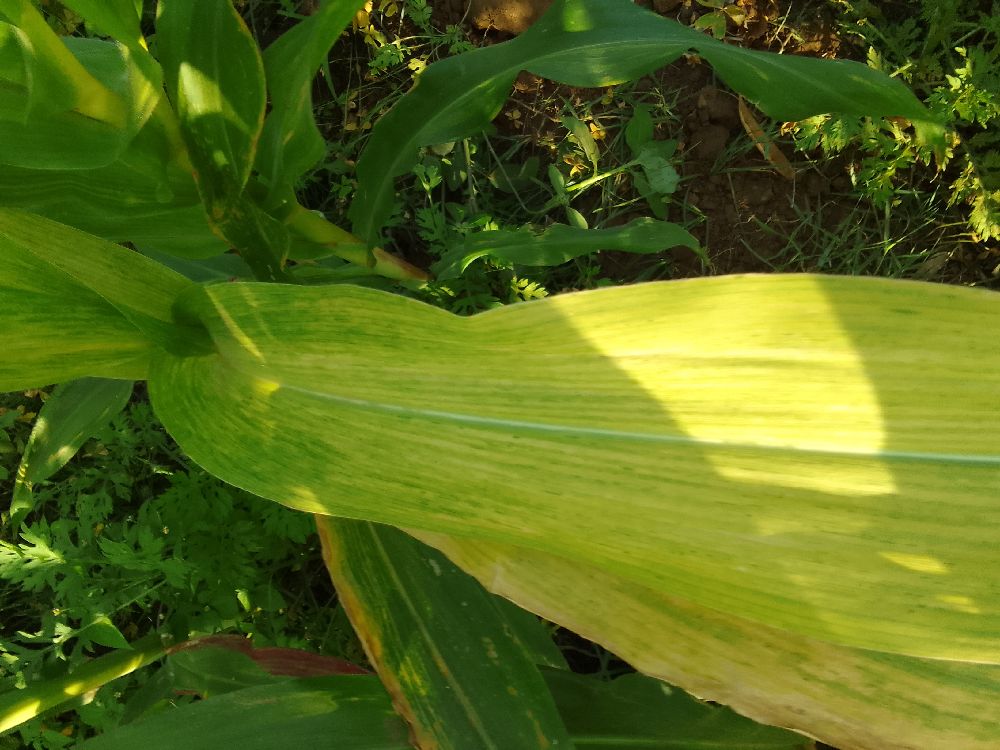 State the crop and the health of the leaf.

maize, maize lethal necrosis
